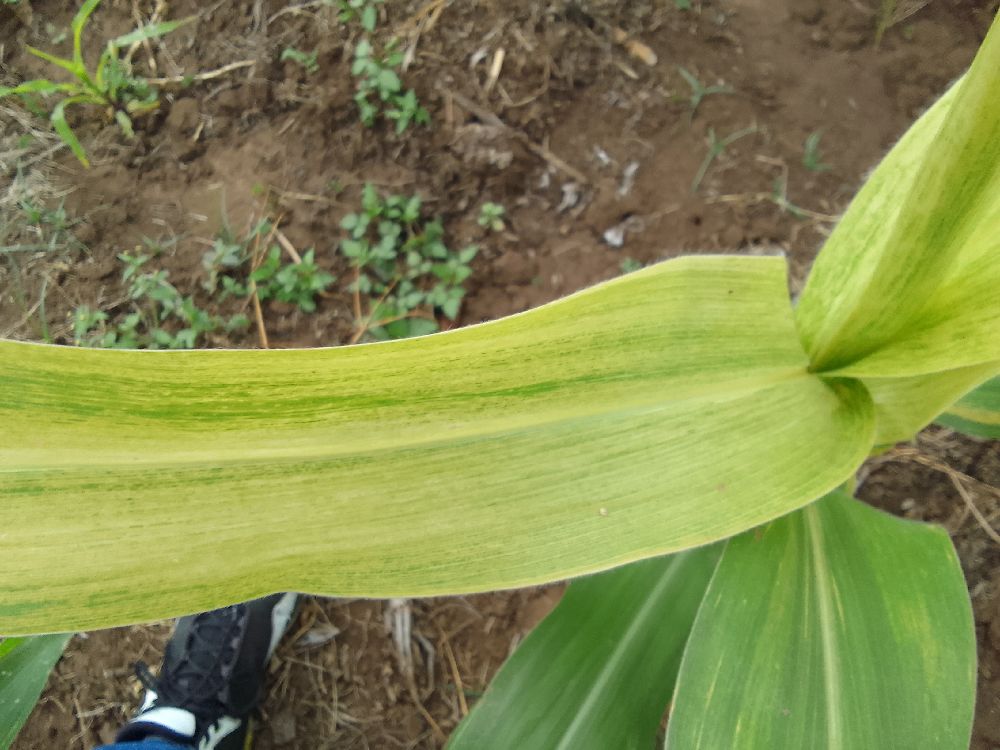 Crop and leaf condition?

maize, maize lethal necrosis
